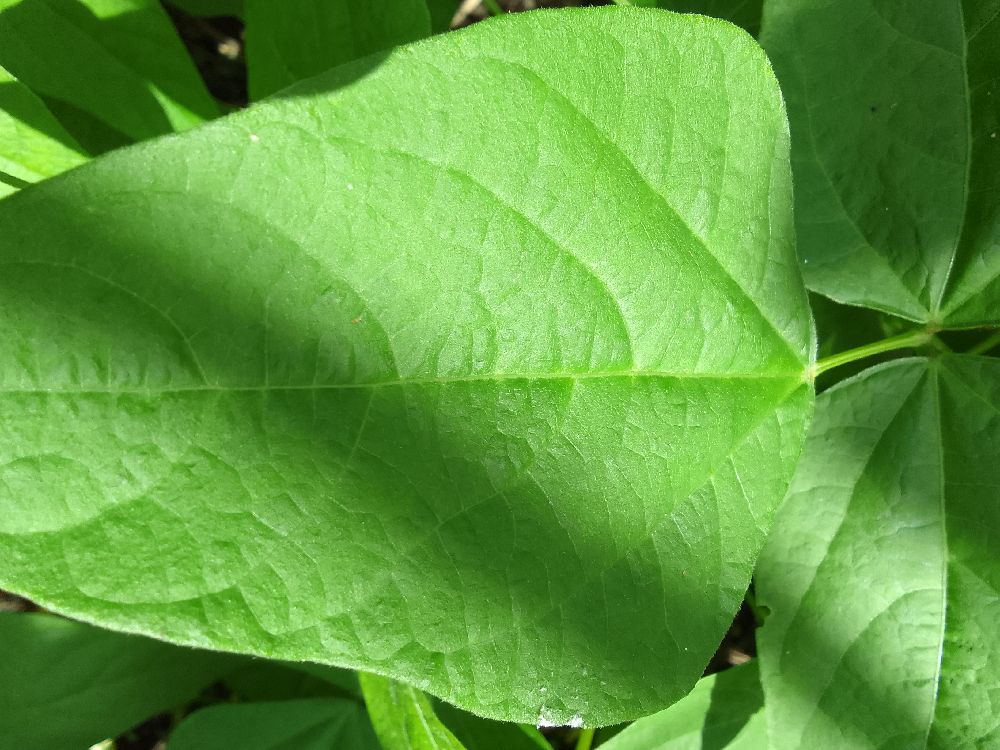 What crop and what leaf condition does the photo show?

common bean, healthy
